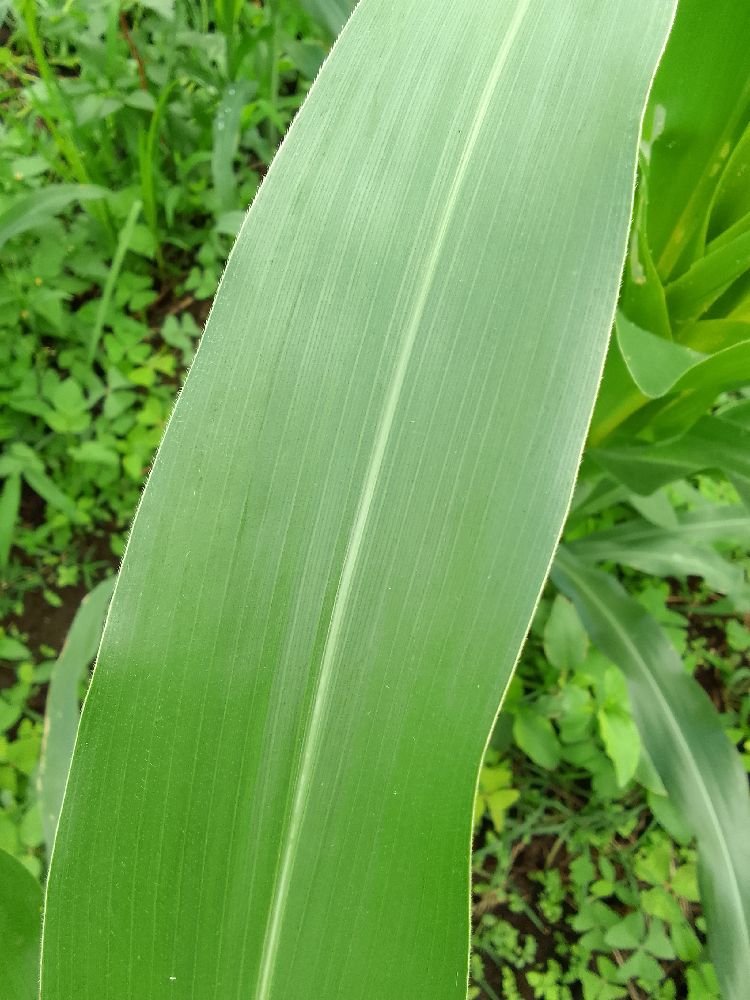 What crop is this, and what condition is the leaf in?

maize, healthy
